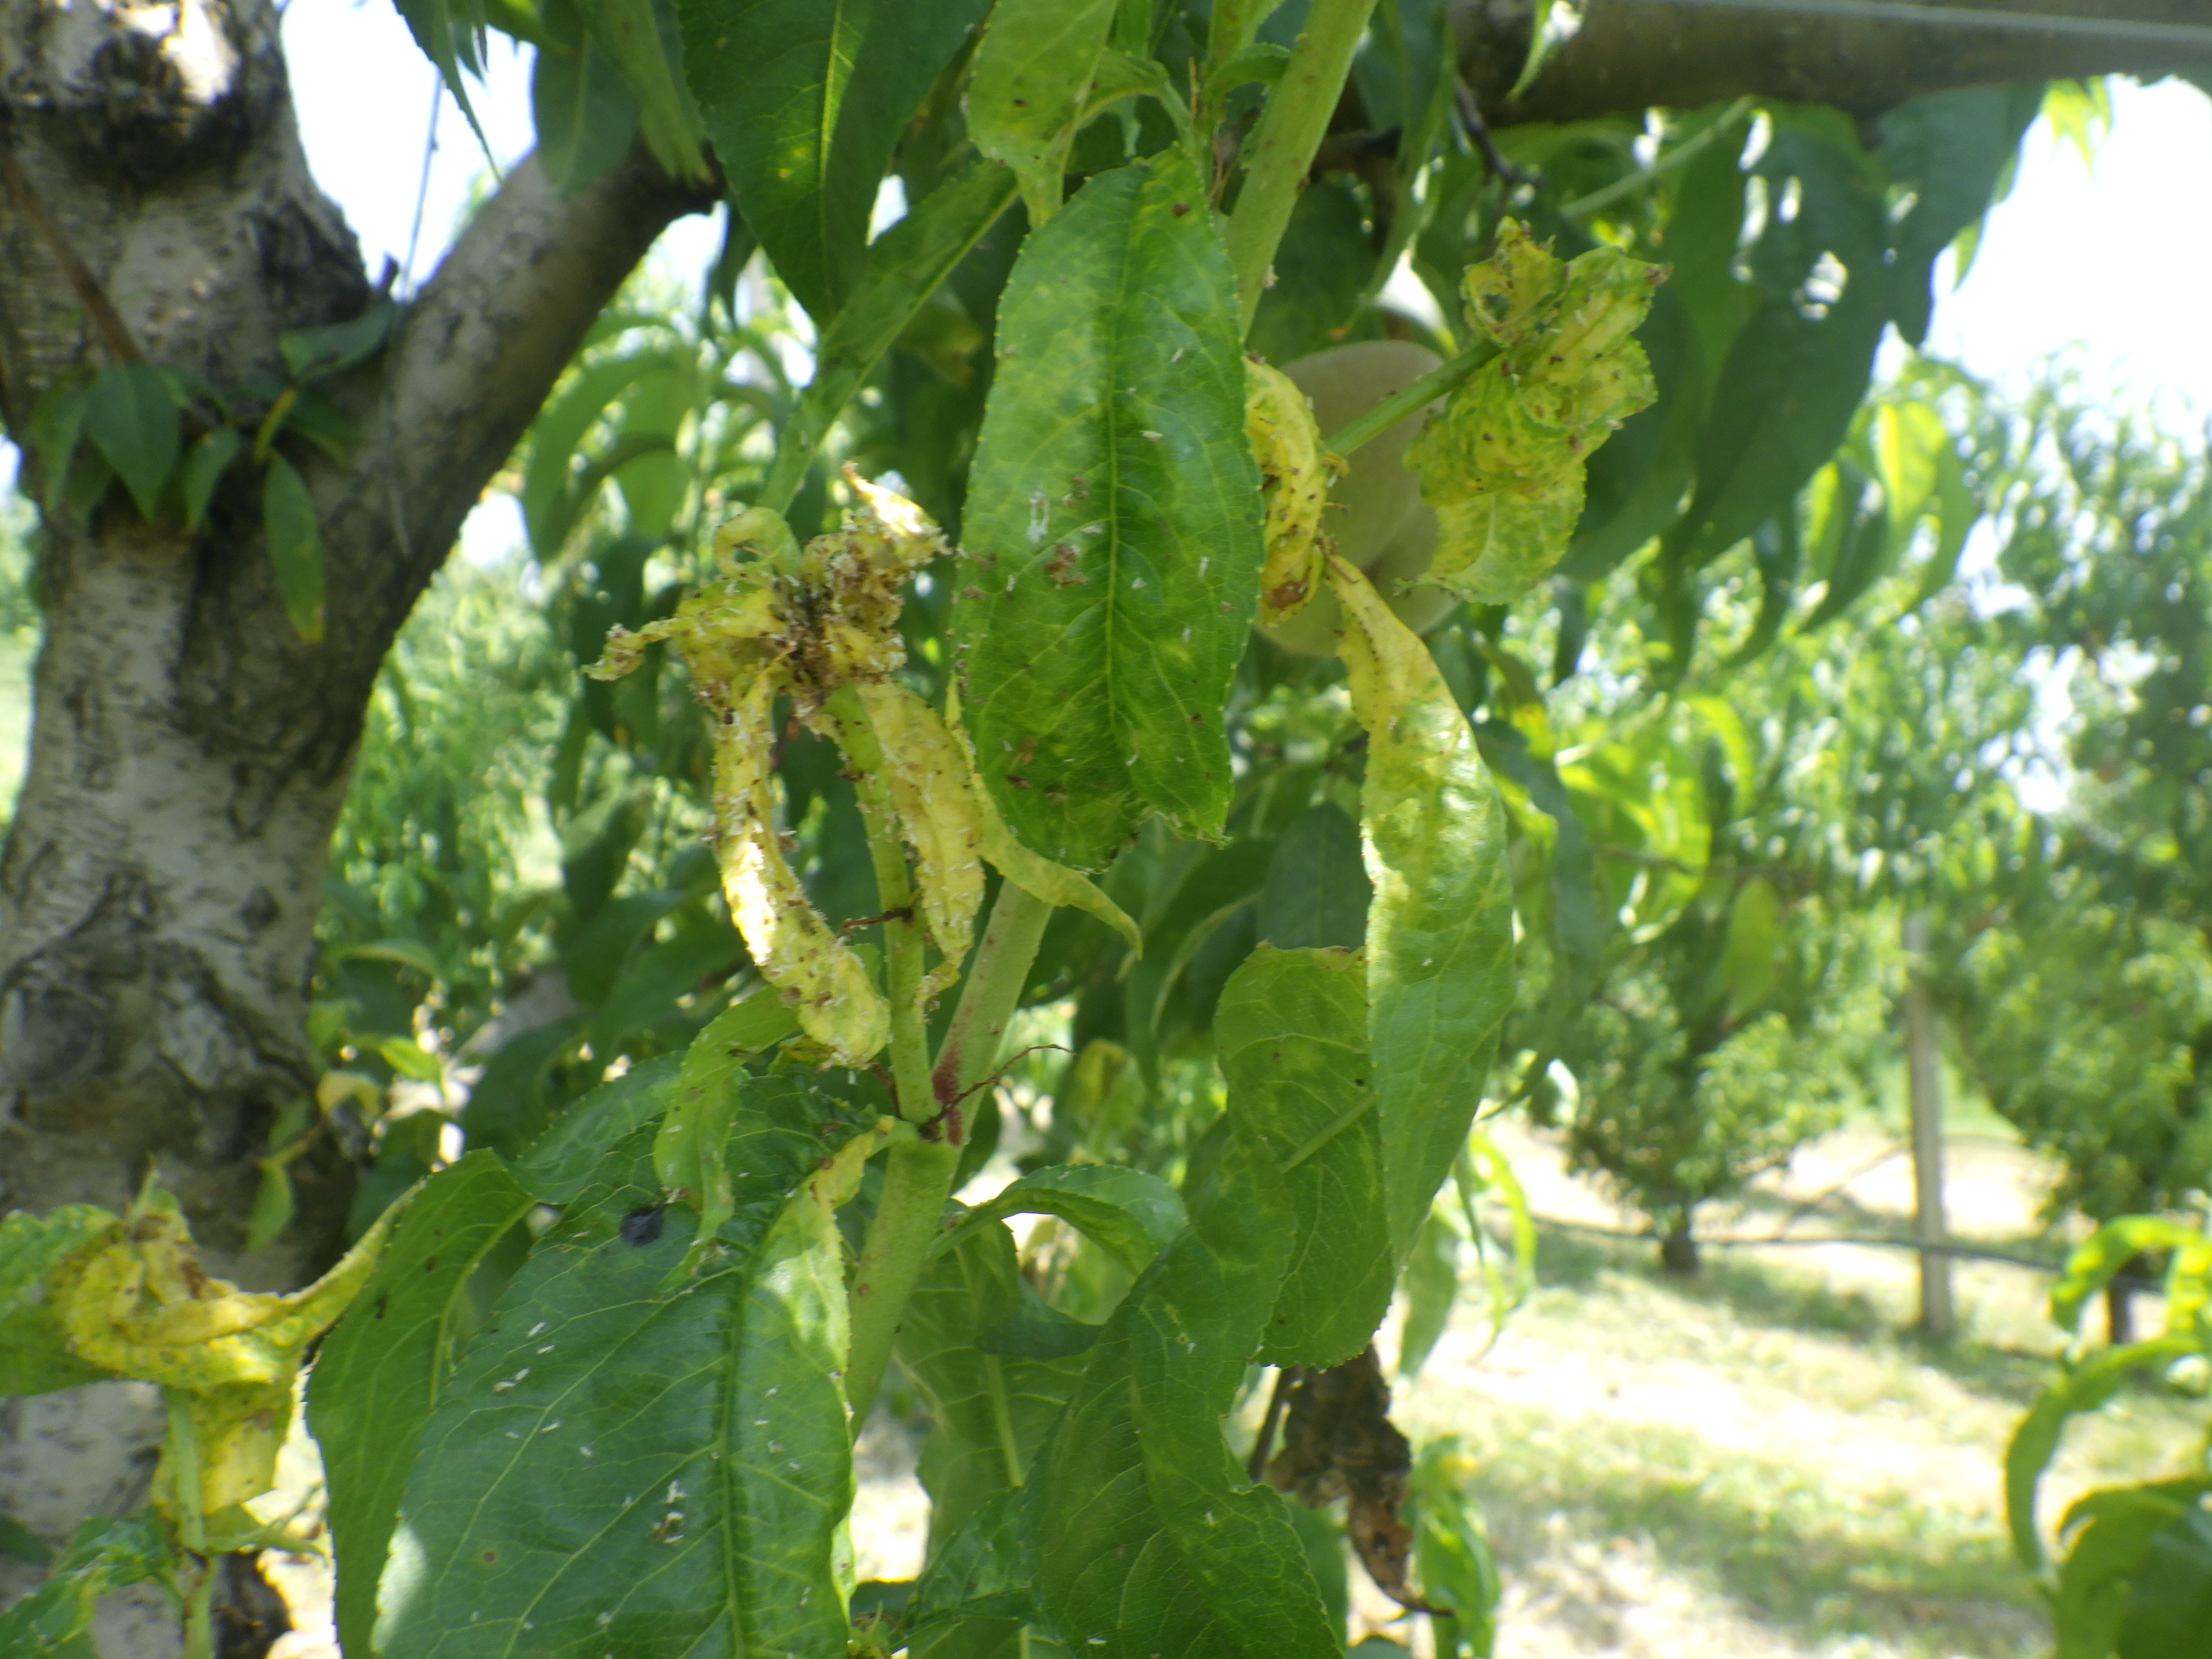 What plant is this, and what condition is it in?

peach, aphids, shot hole disease
